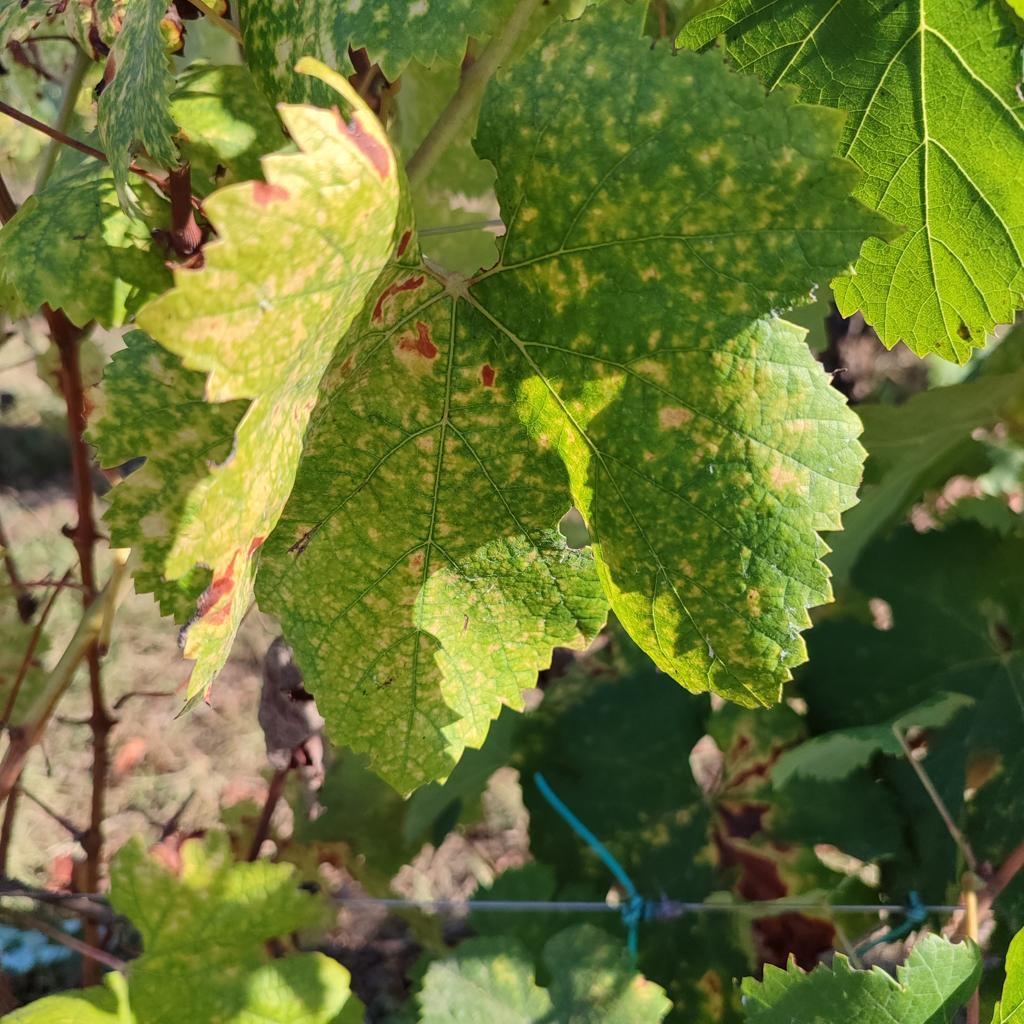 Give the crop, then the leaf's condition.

grapevine, esca complex
